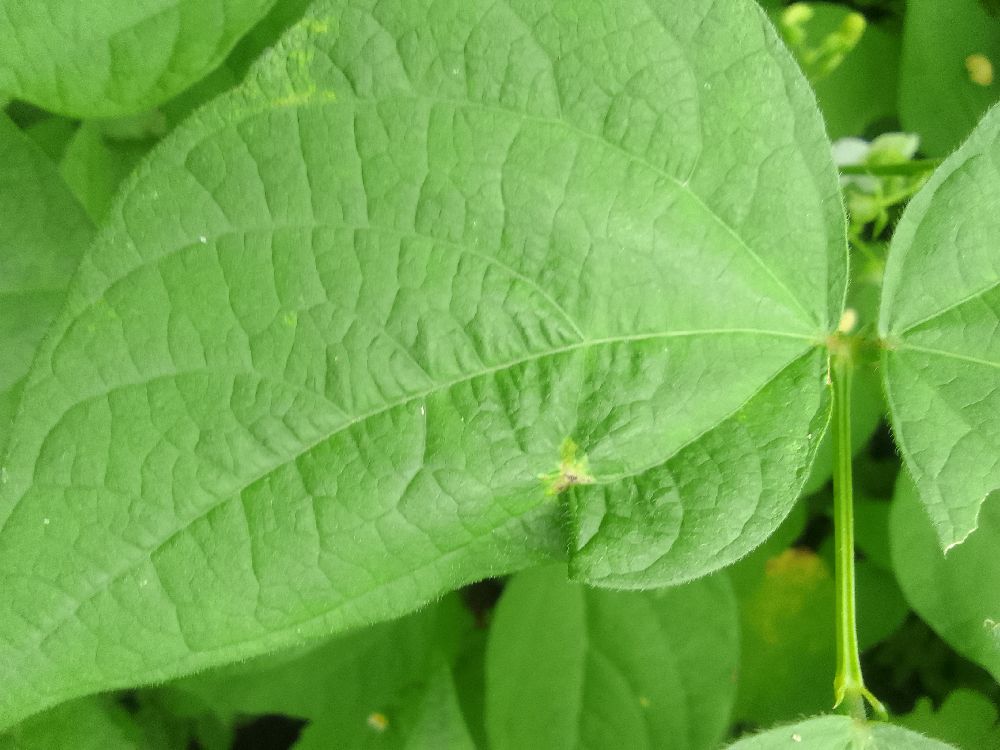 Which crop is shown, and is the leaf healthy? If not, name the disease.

common bean, healthy
